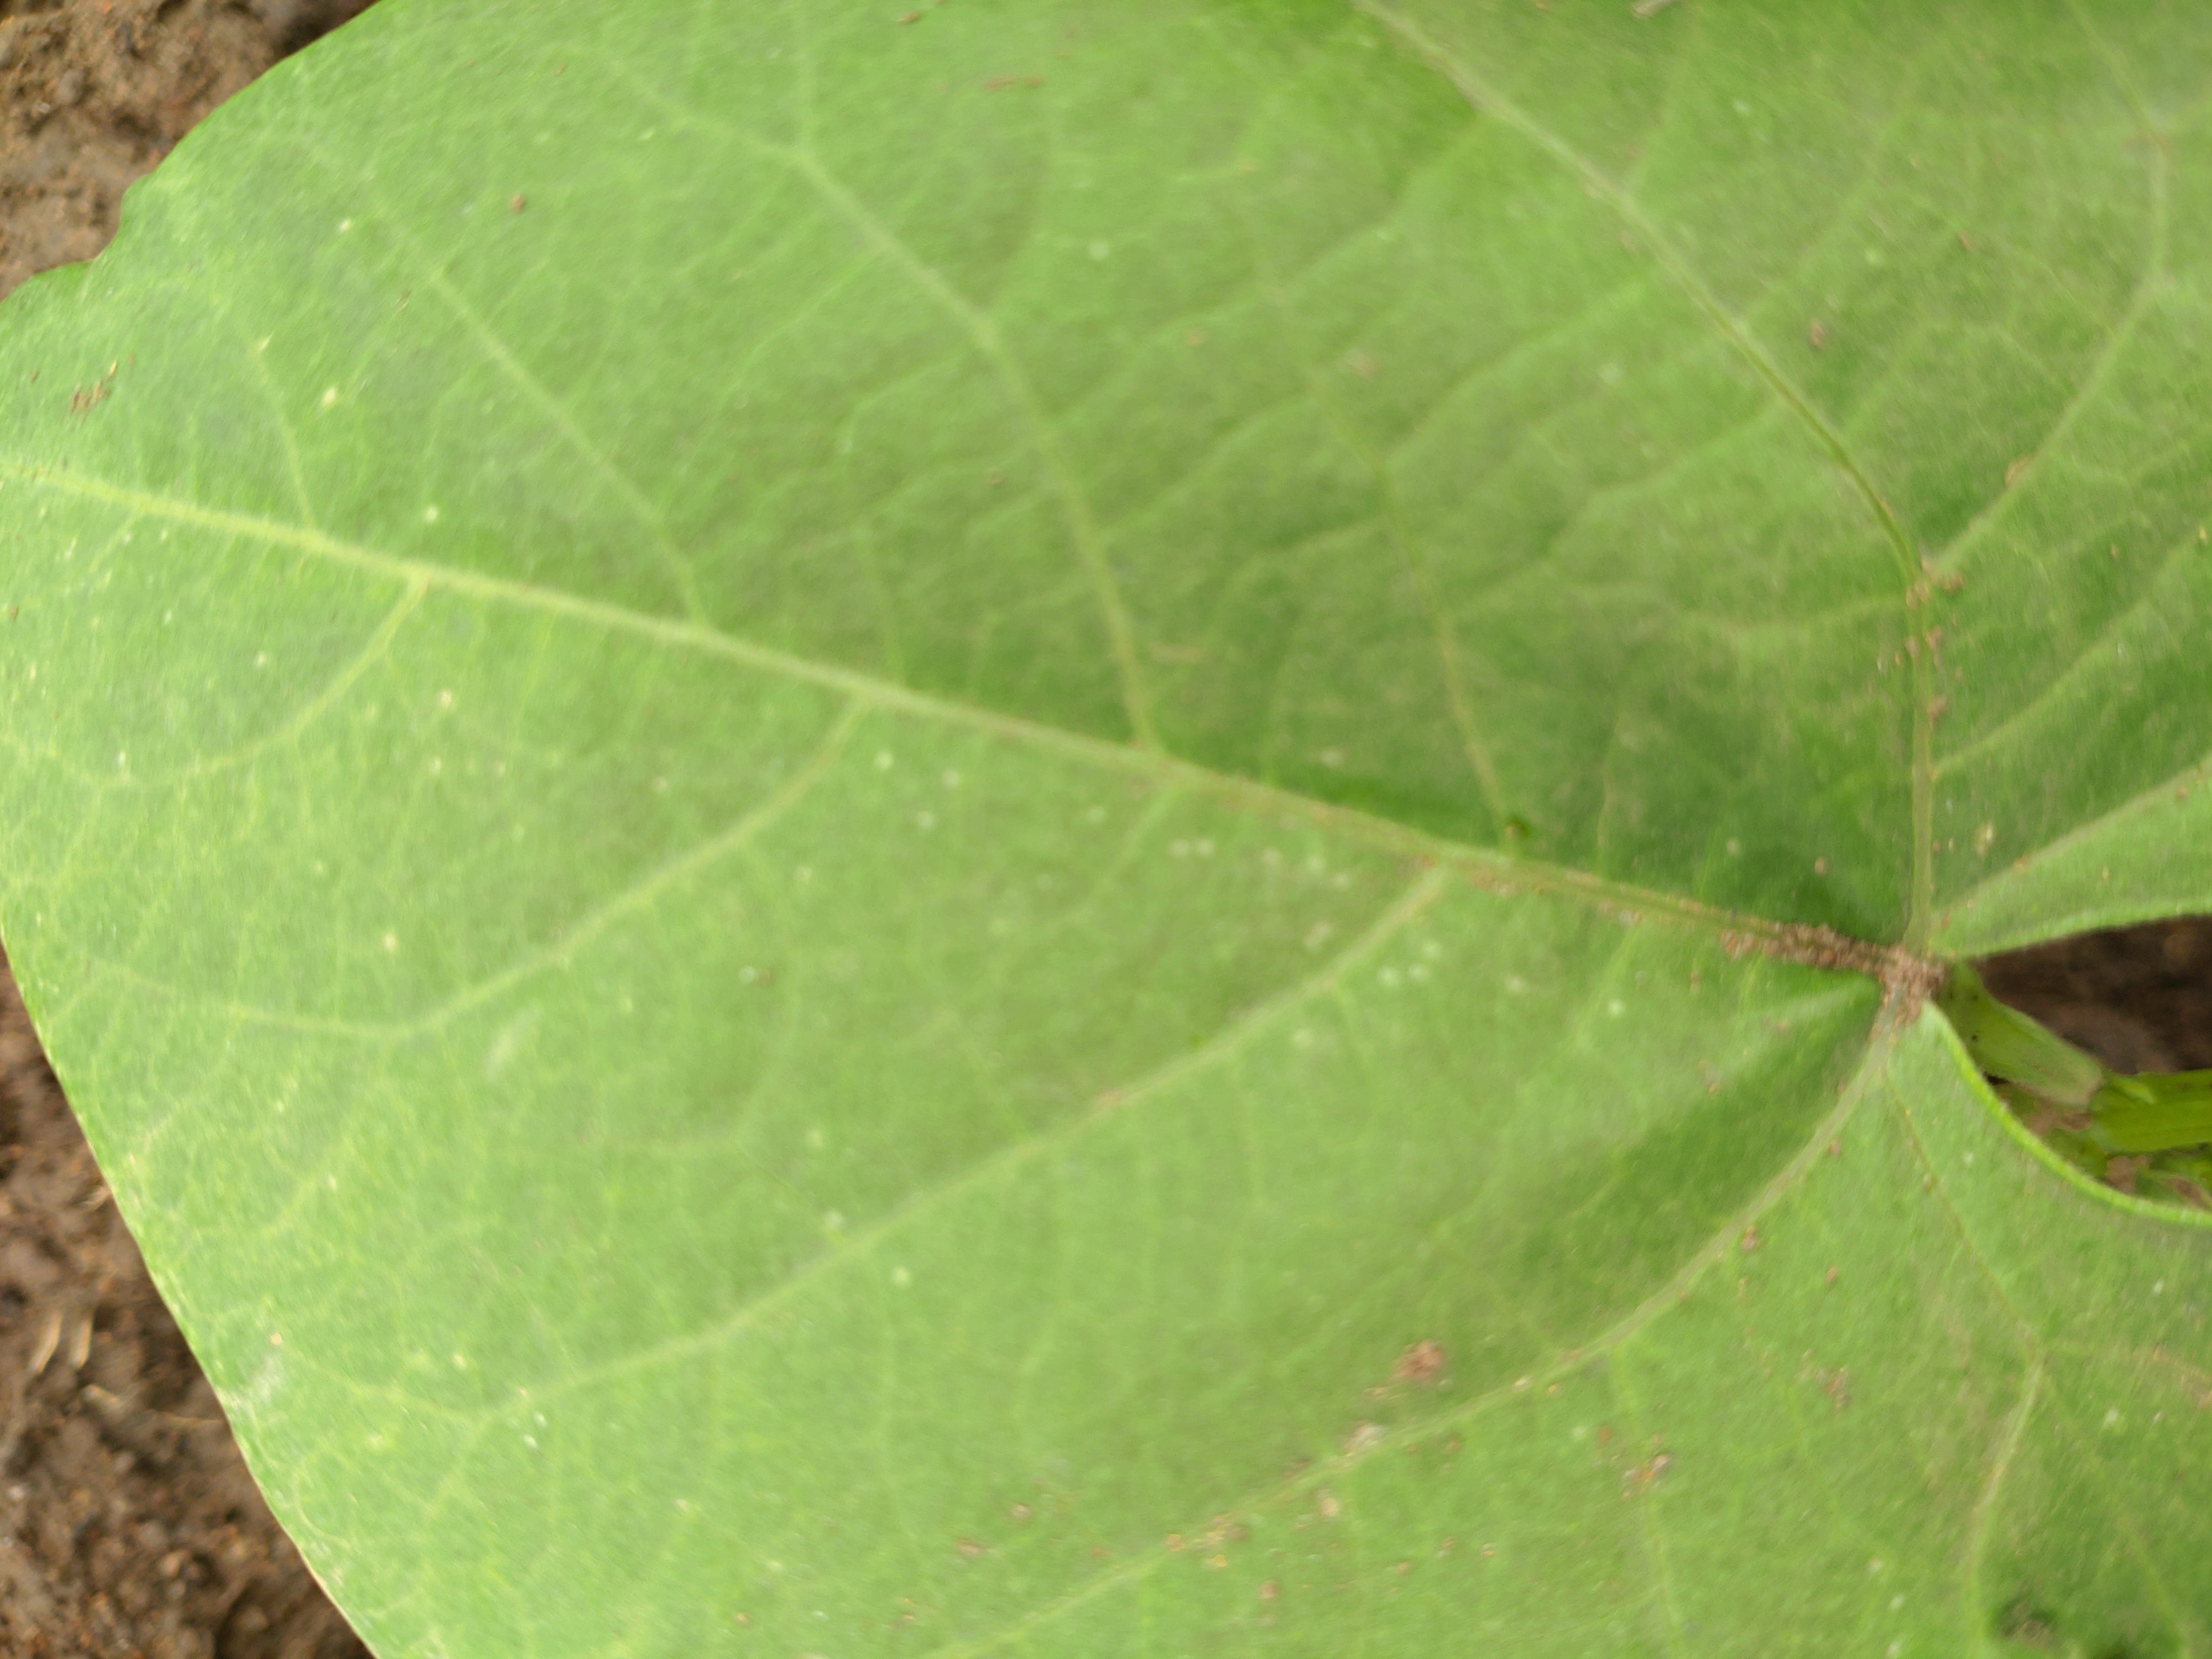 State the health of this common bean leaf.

healthy
